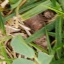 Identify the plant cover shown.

unstructured weed
